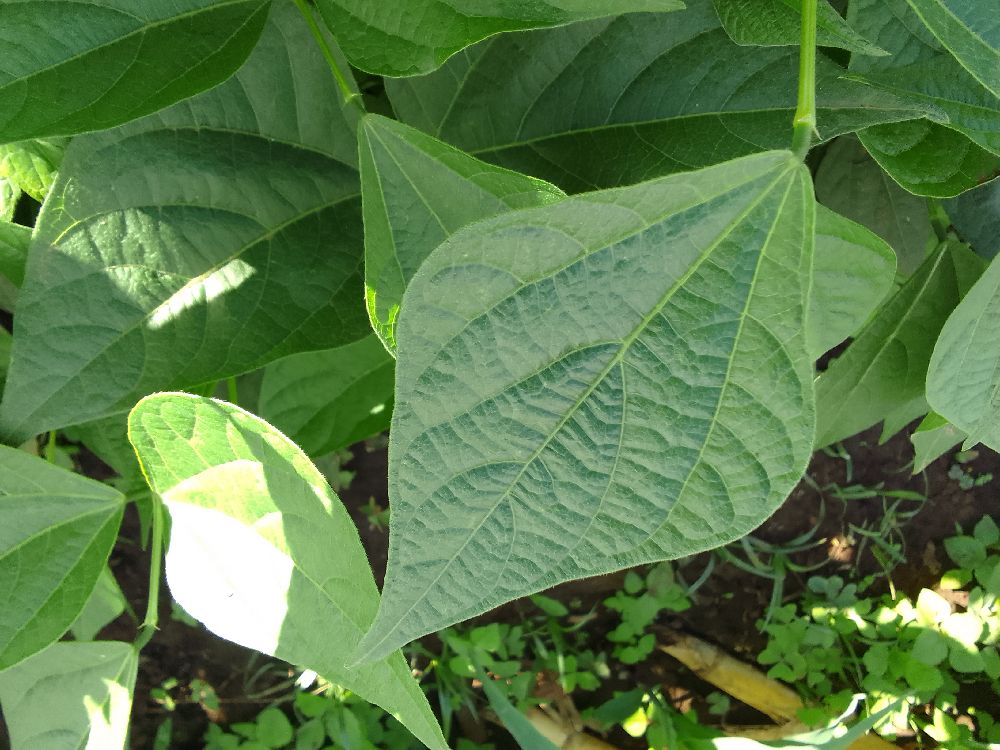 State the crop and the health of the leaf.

common bean, healthy
